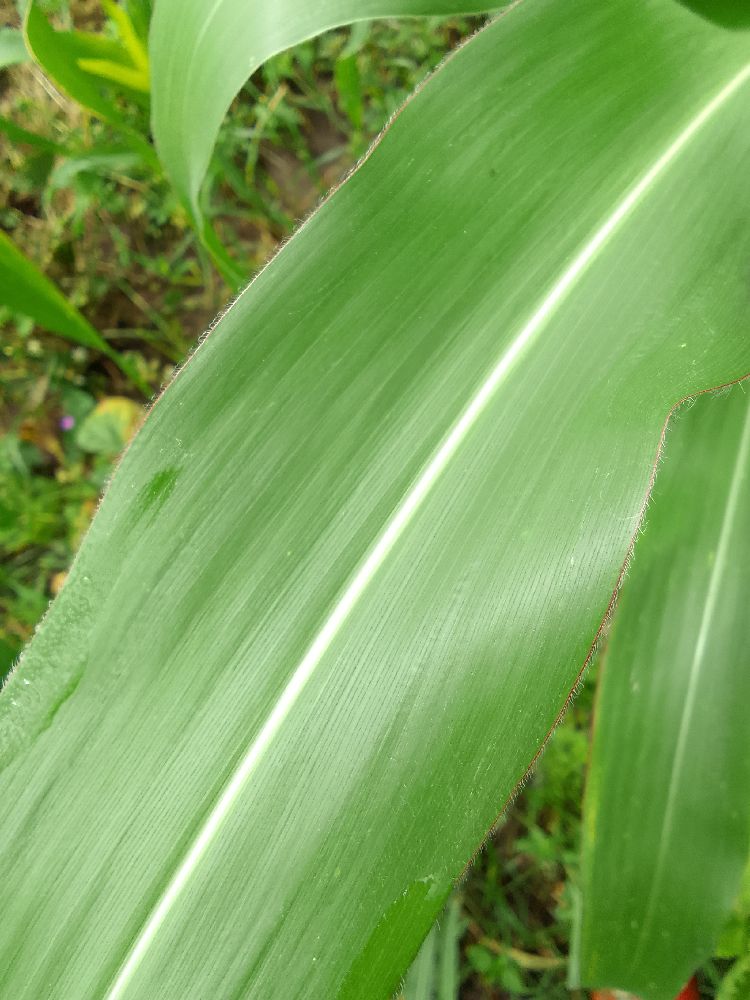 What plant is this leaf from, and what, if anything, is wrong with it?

maize, healthy
